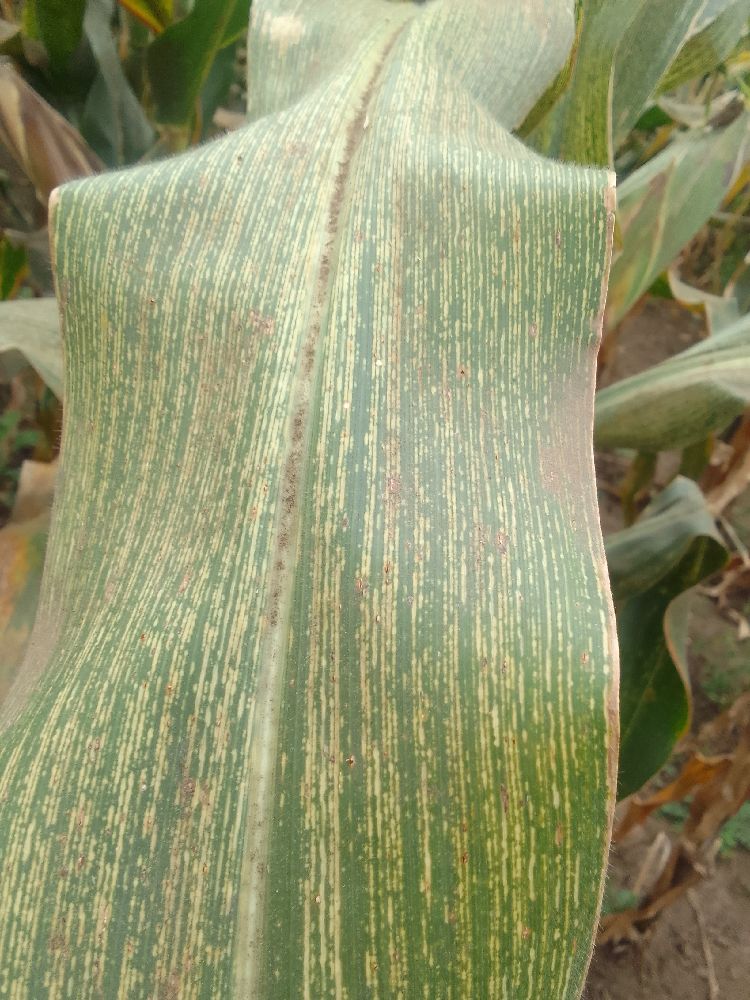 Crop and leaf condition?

maize, maize streak virus
